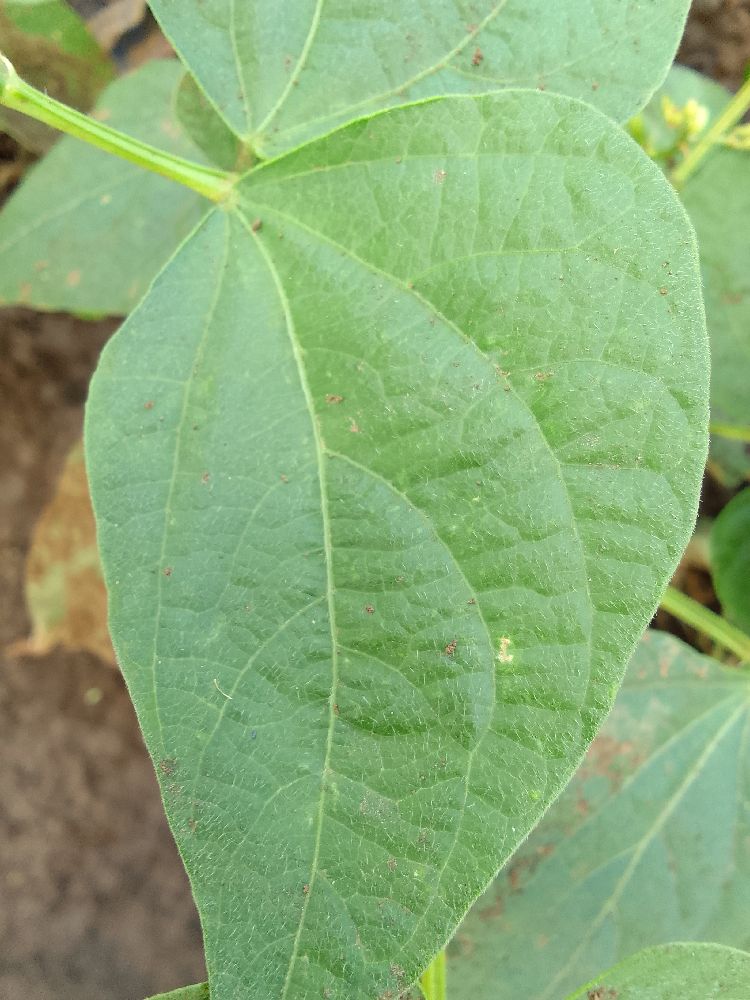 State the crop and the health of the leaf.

common bean, healthy
